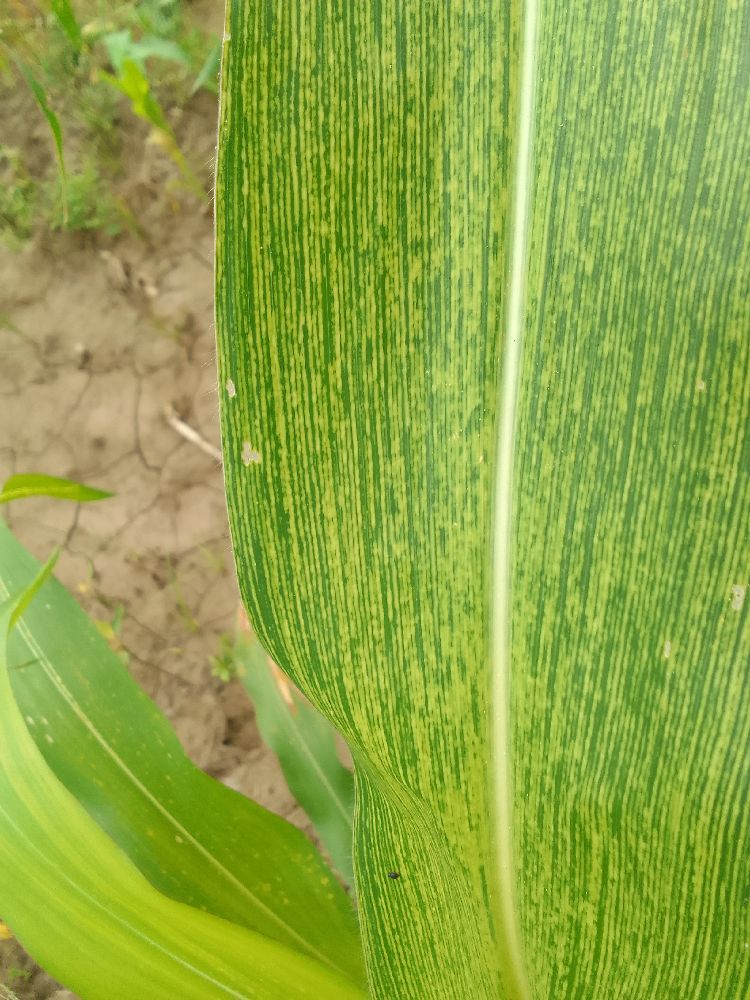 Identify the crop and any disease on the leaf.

maize, maize streak virus
